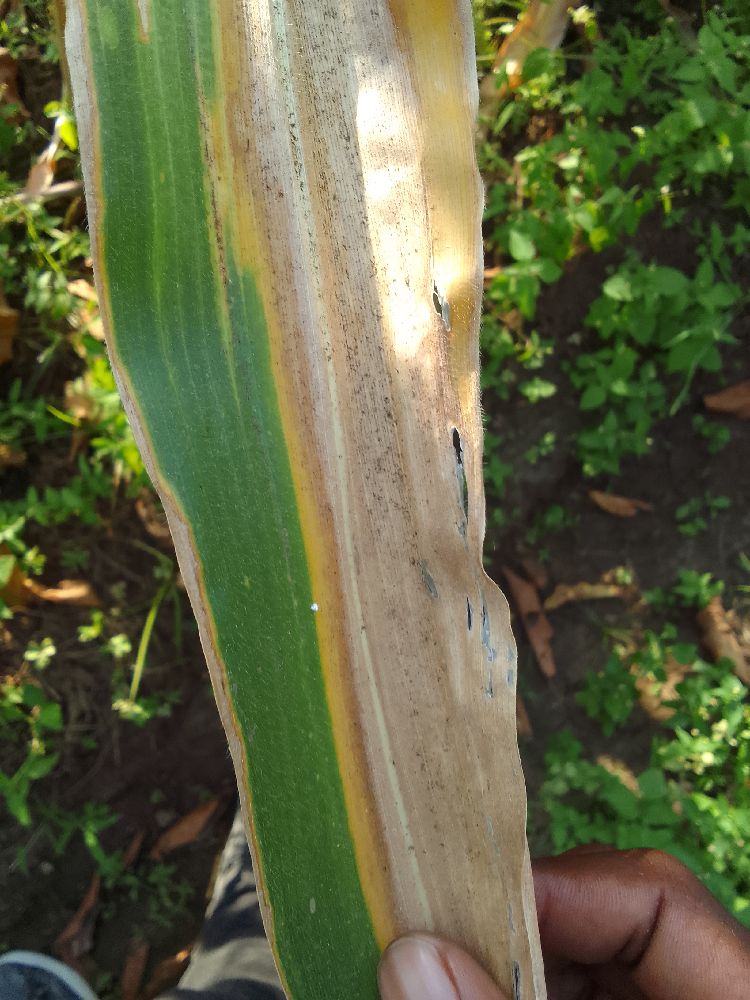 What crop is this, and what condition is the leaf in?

maize, maize lethal necrosis
